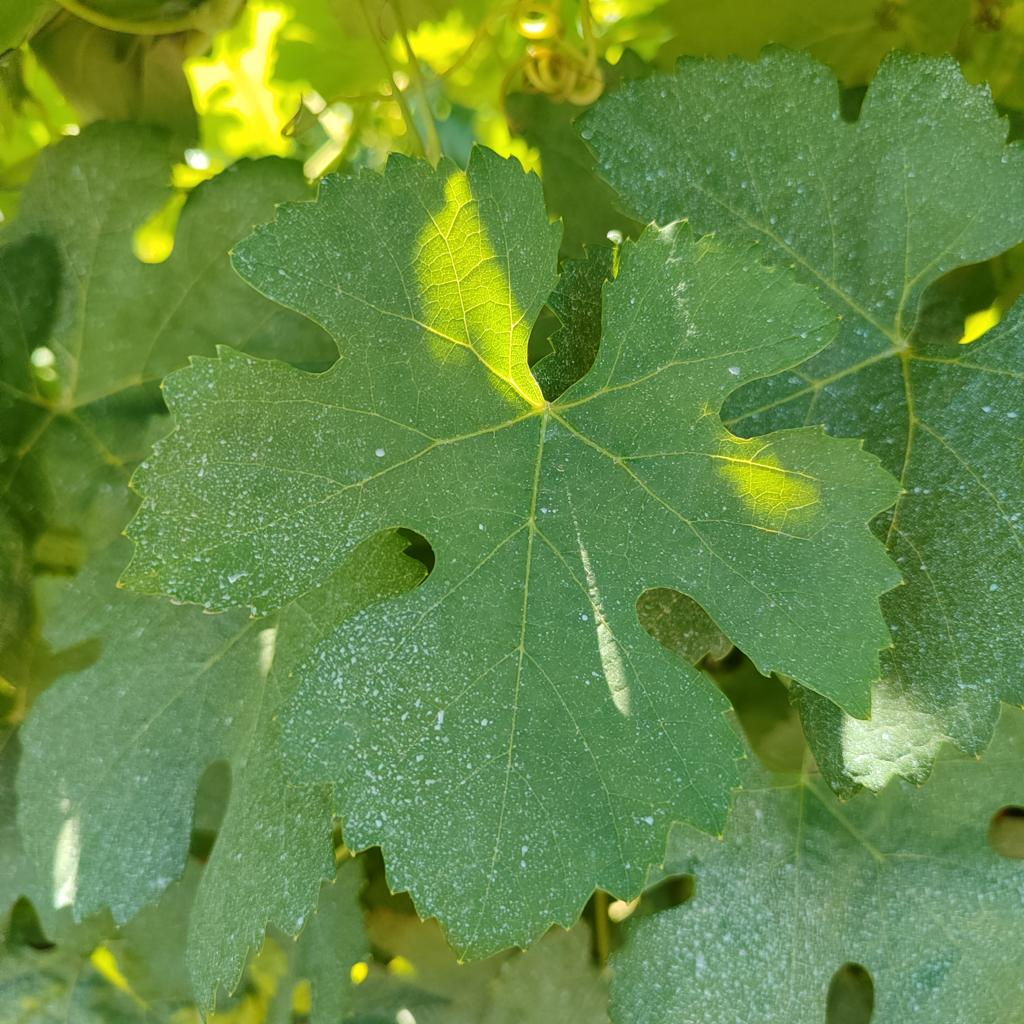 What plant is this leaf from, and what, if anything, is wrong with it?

grapevine, healthy
